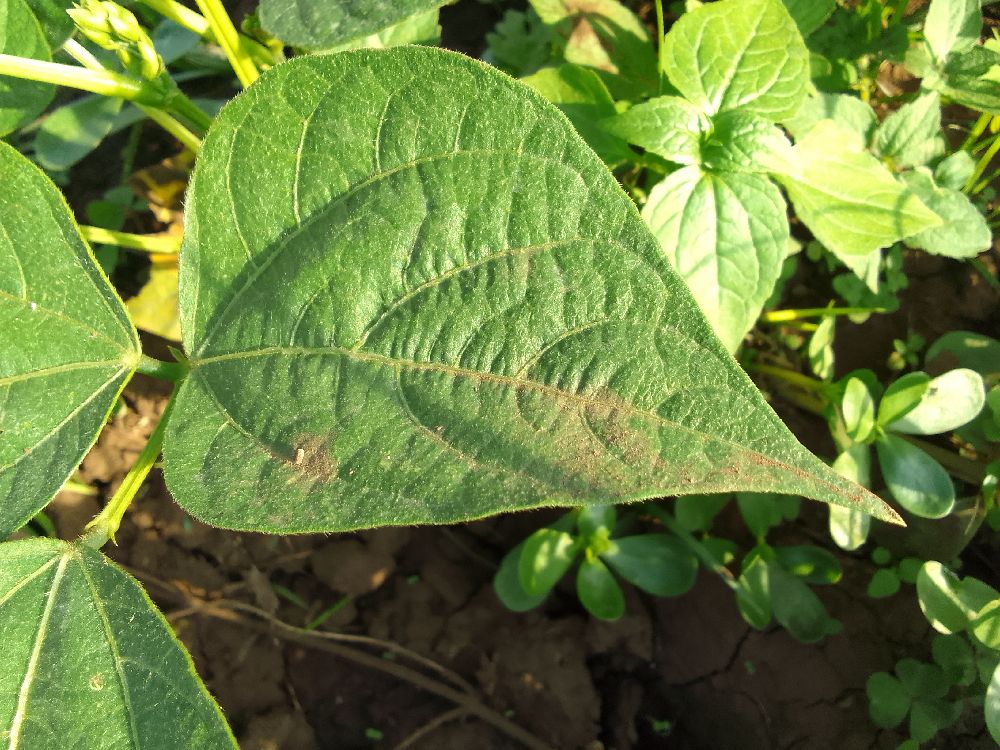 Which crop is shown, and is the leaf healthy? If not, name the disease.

common bean, healthy
